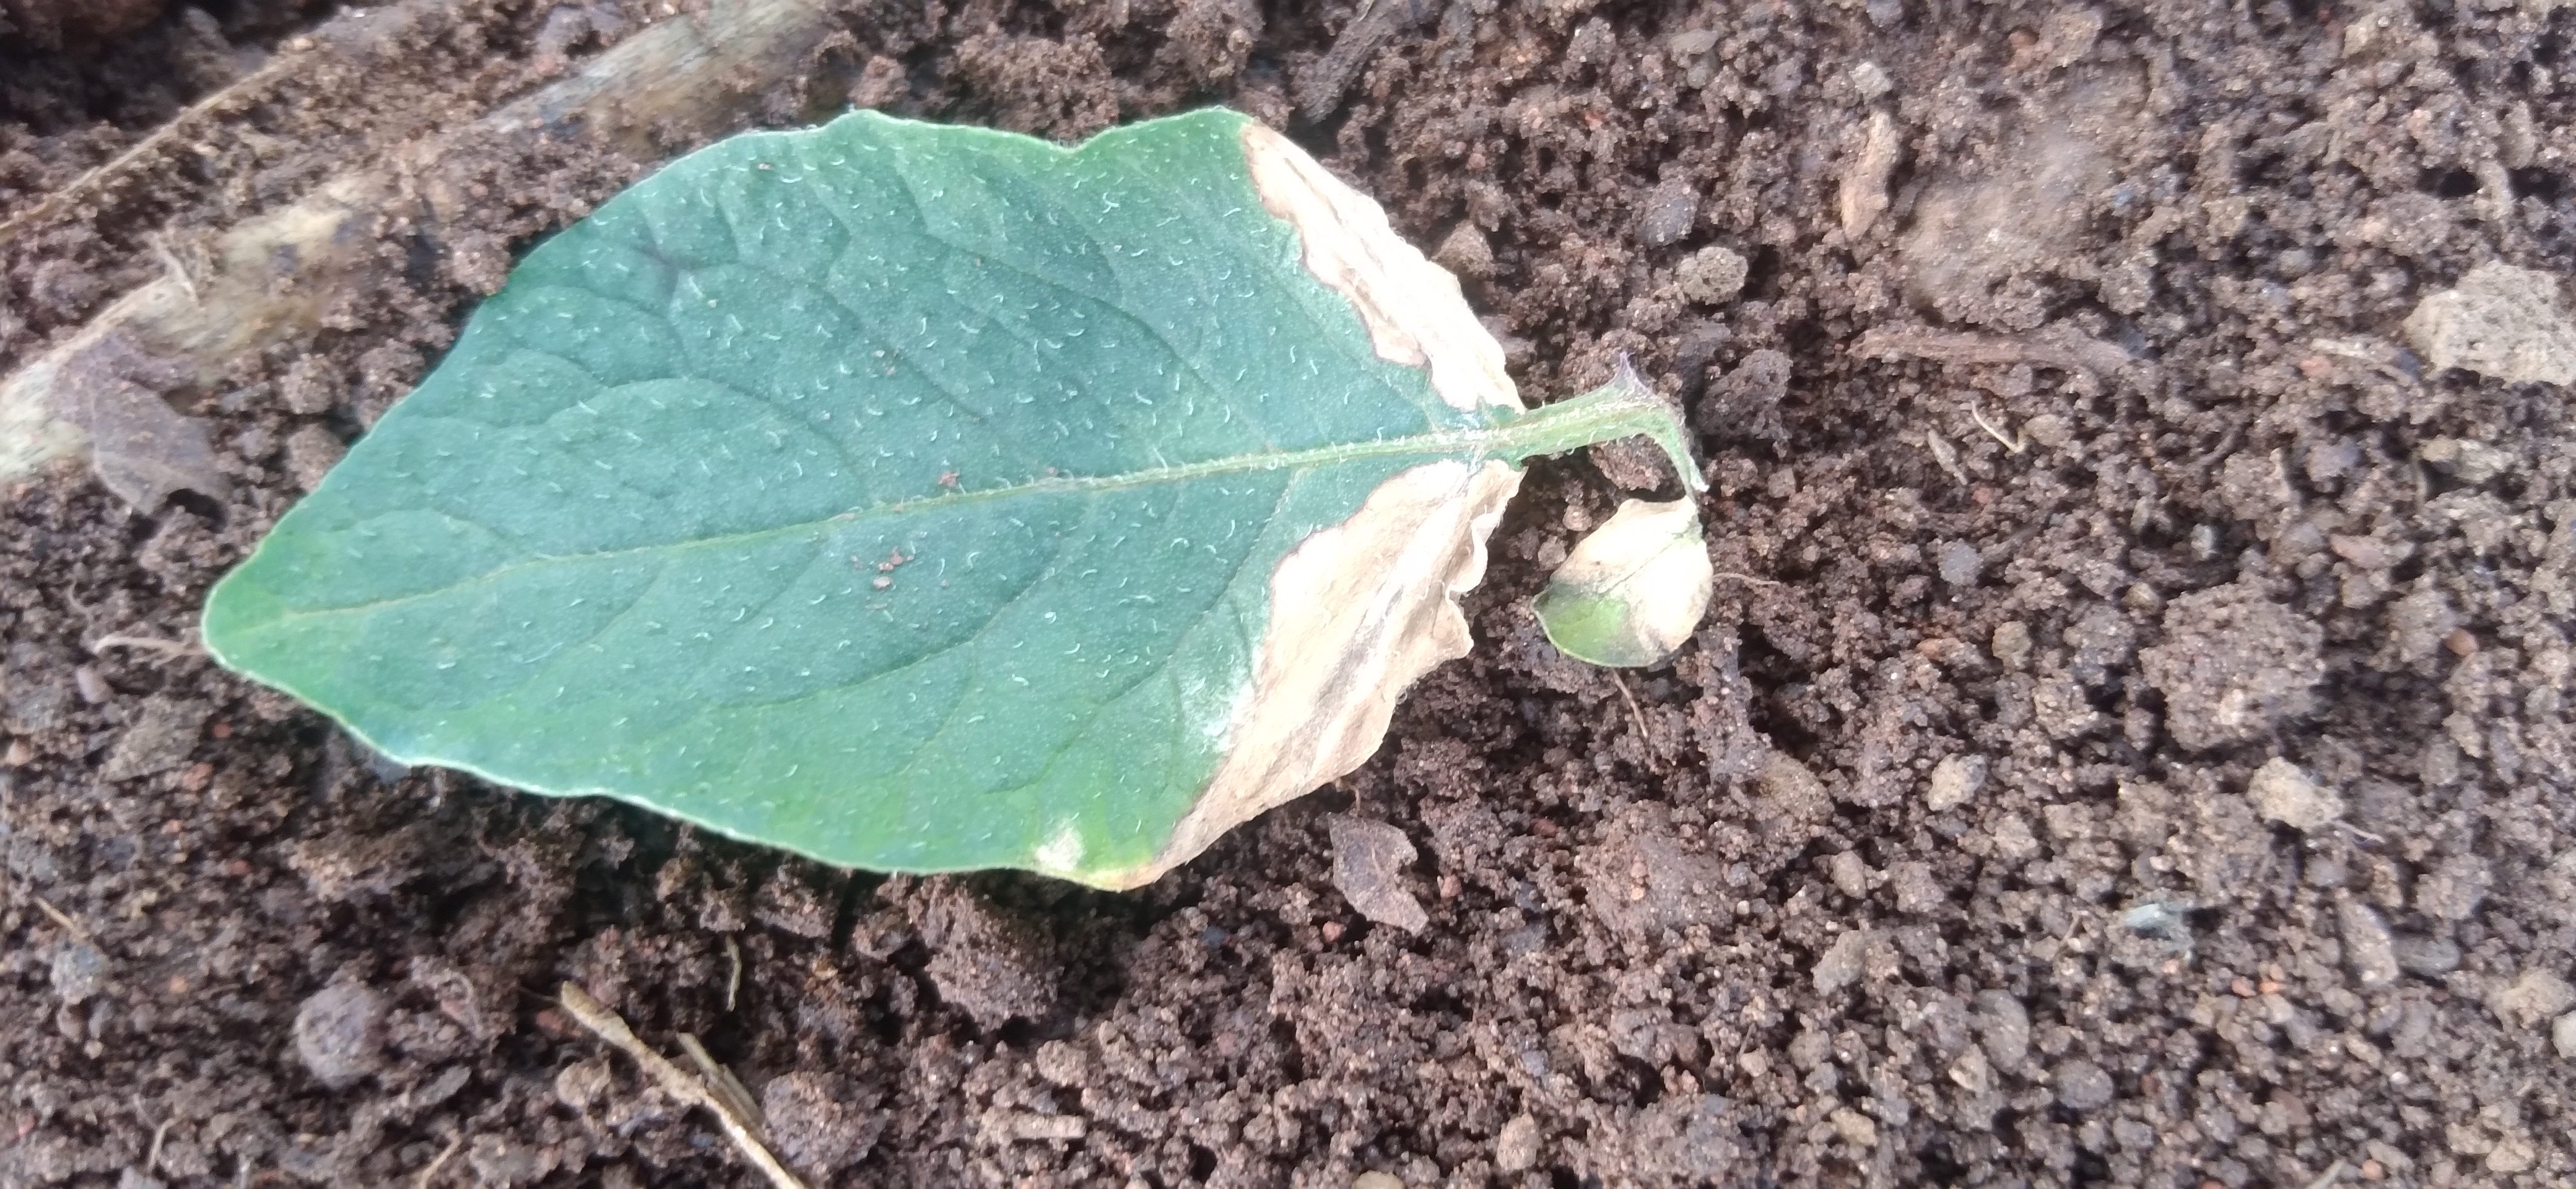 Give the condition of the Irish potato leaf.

early blight
